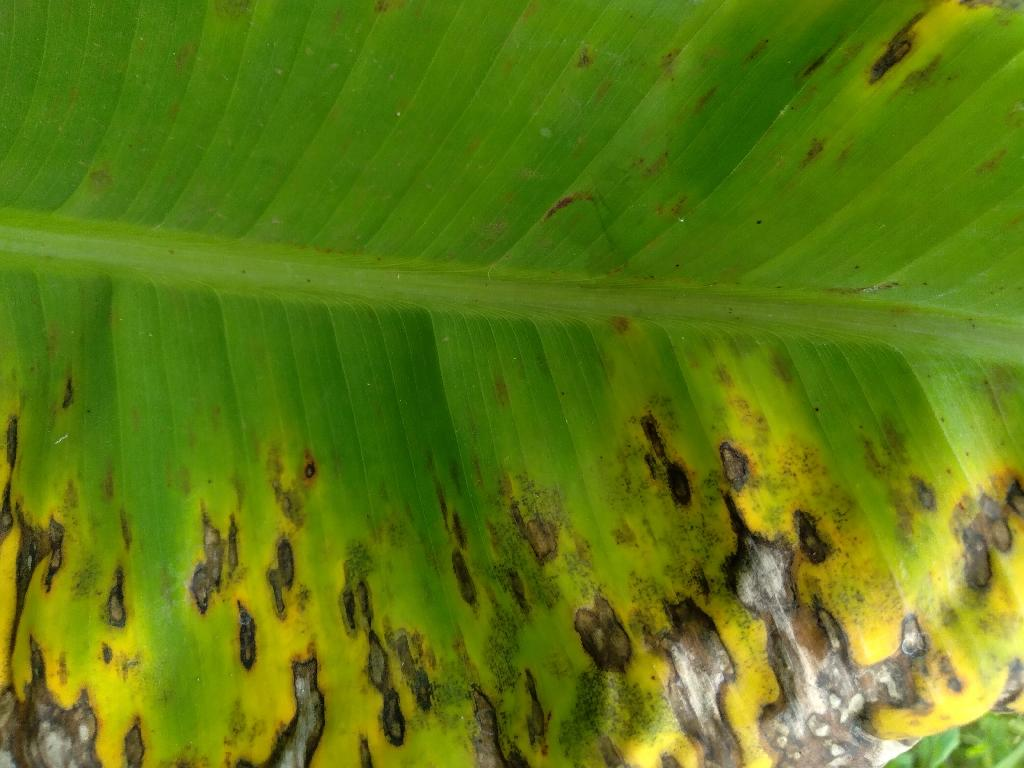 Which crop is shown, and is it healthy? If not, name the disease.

banana, black sigatoka
